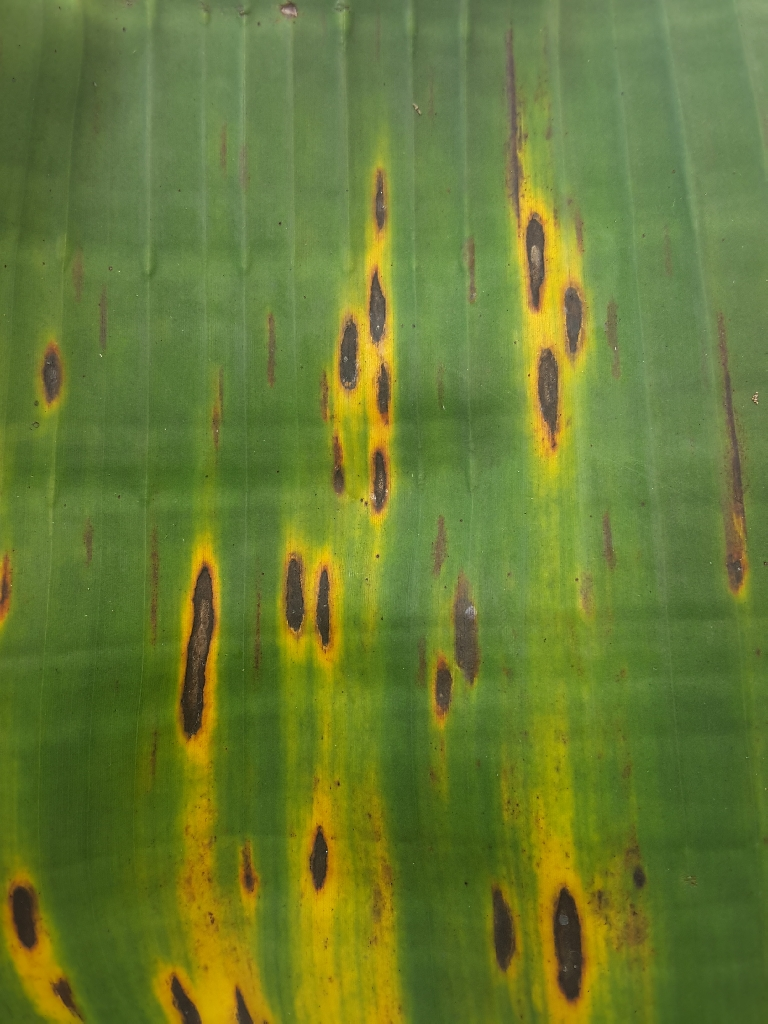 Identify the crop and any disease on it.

banana, black sigatoka
